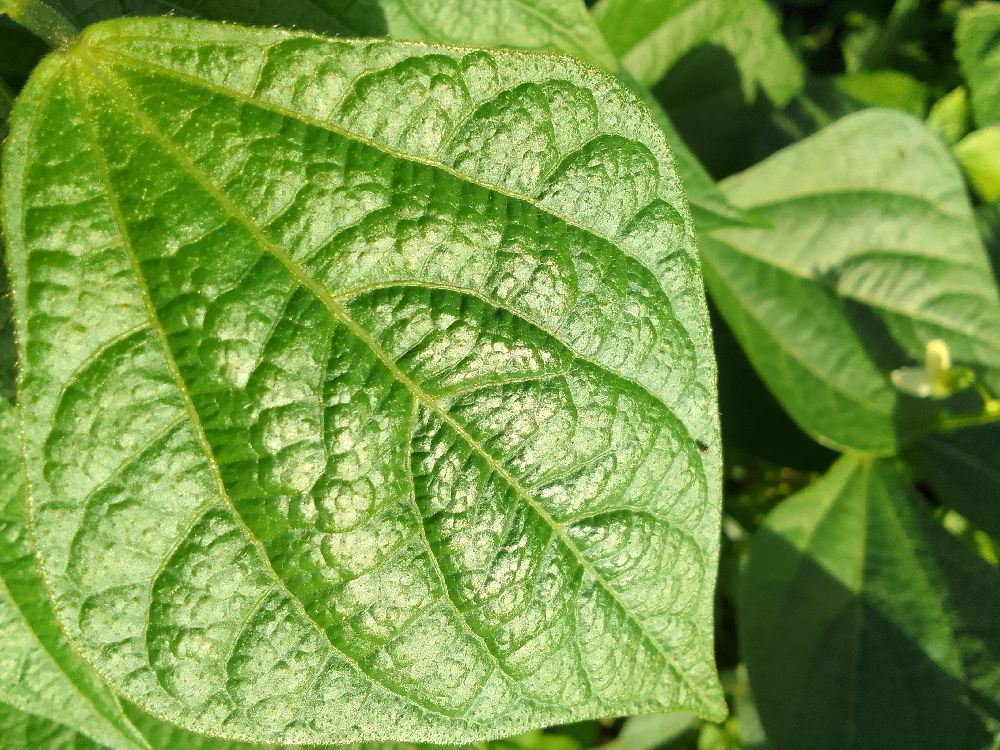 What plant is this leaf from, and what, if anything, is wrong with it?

common bean, healthy
